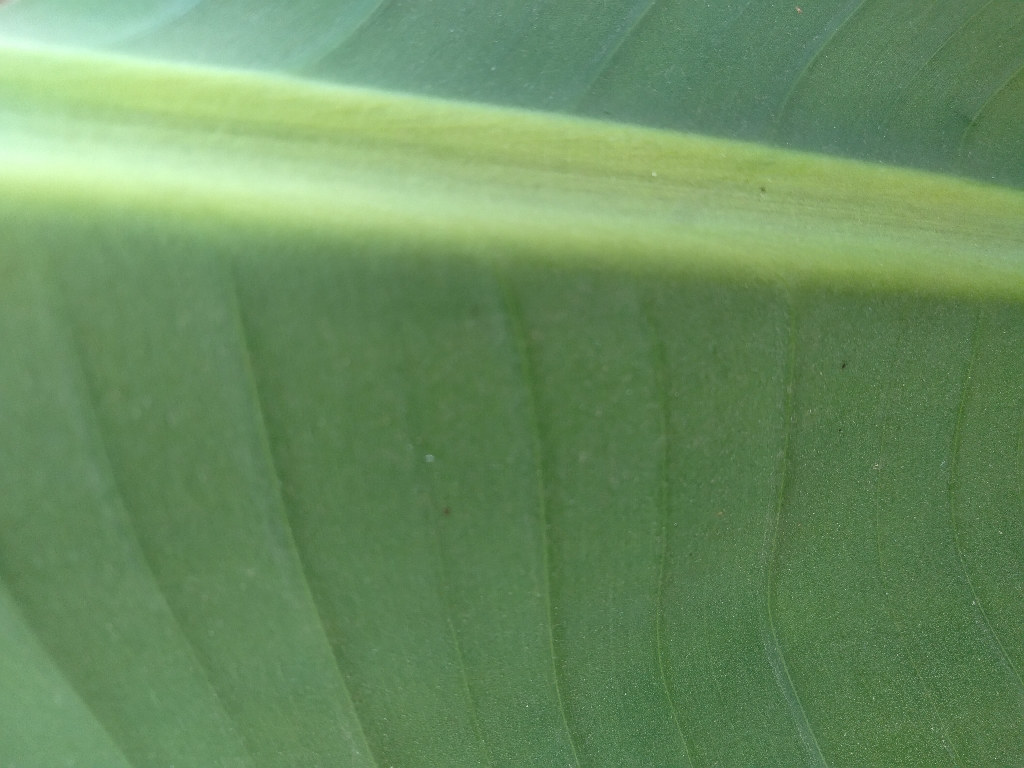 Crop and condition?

banana, healthy
